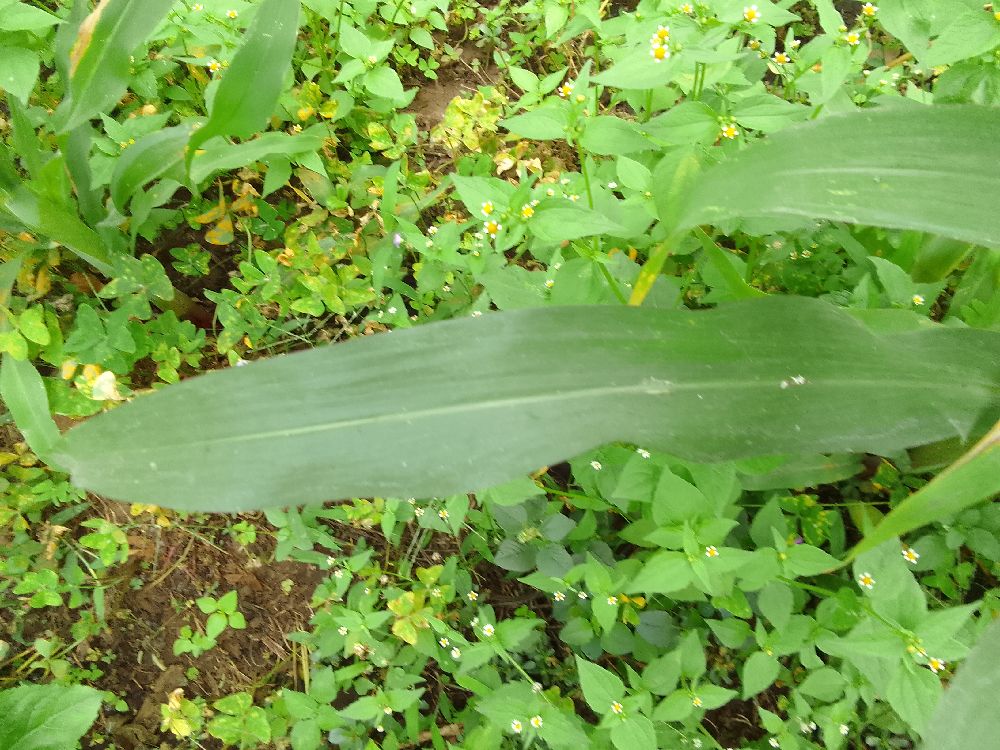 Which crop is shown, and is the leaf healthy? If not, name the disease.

maize, healthy
